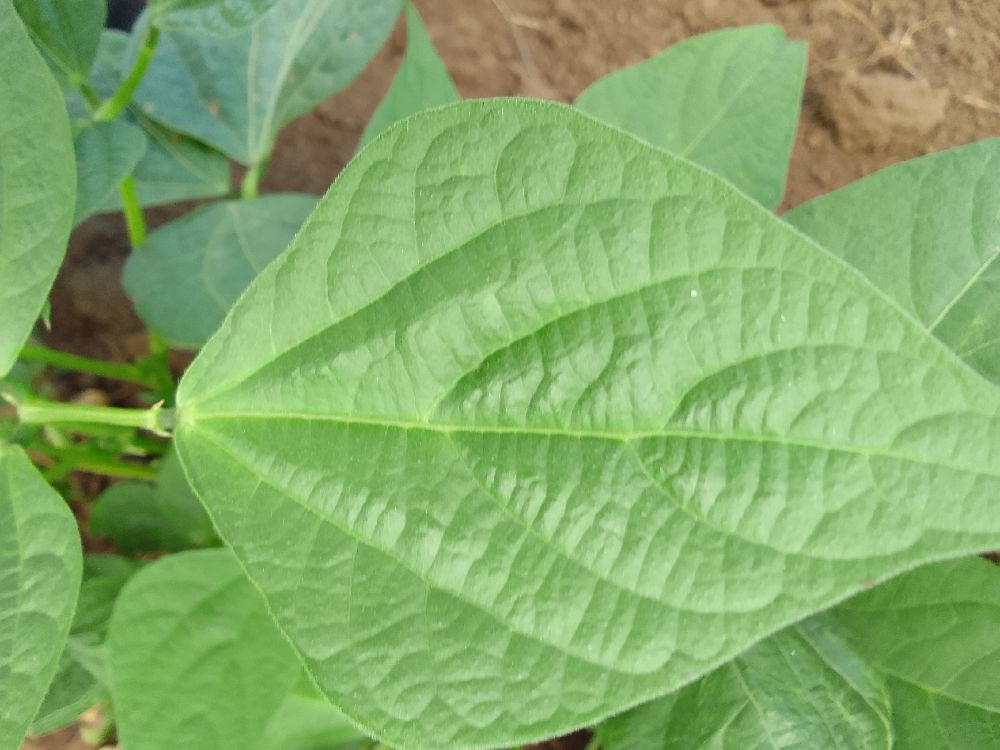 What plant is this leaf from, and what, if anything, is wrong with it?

common bean, healthy
